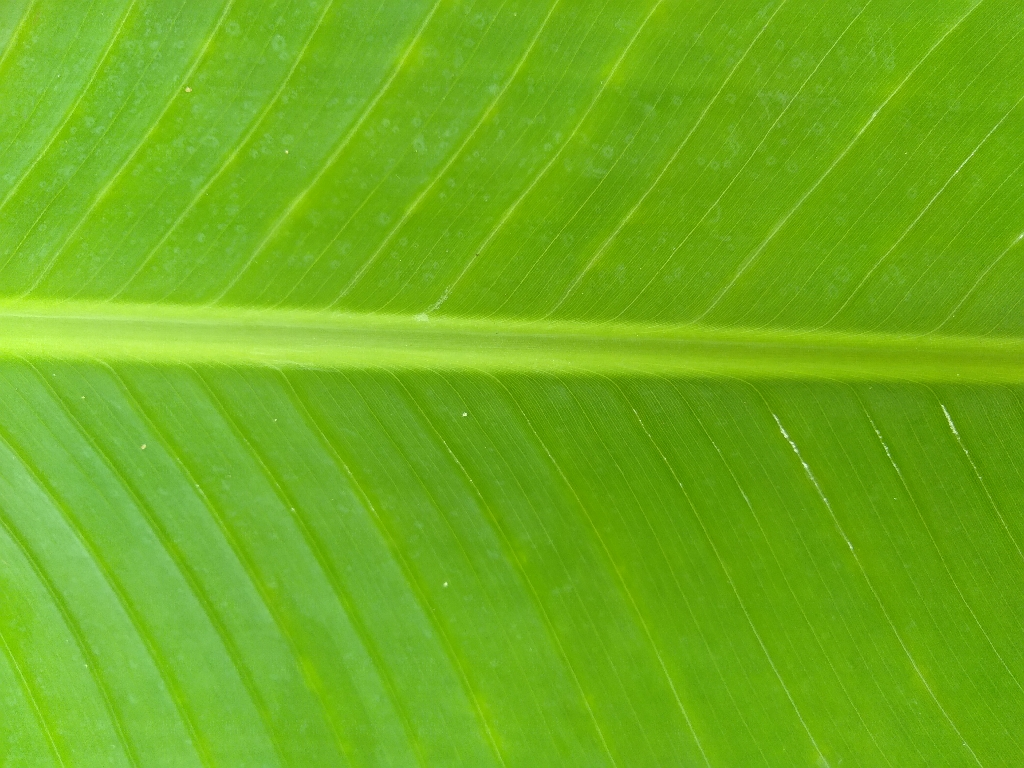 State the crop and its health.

banana, healthy
